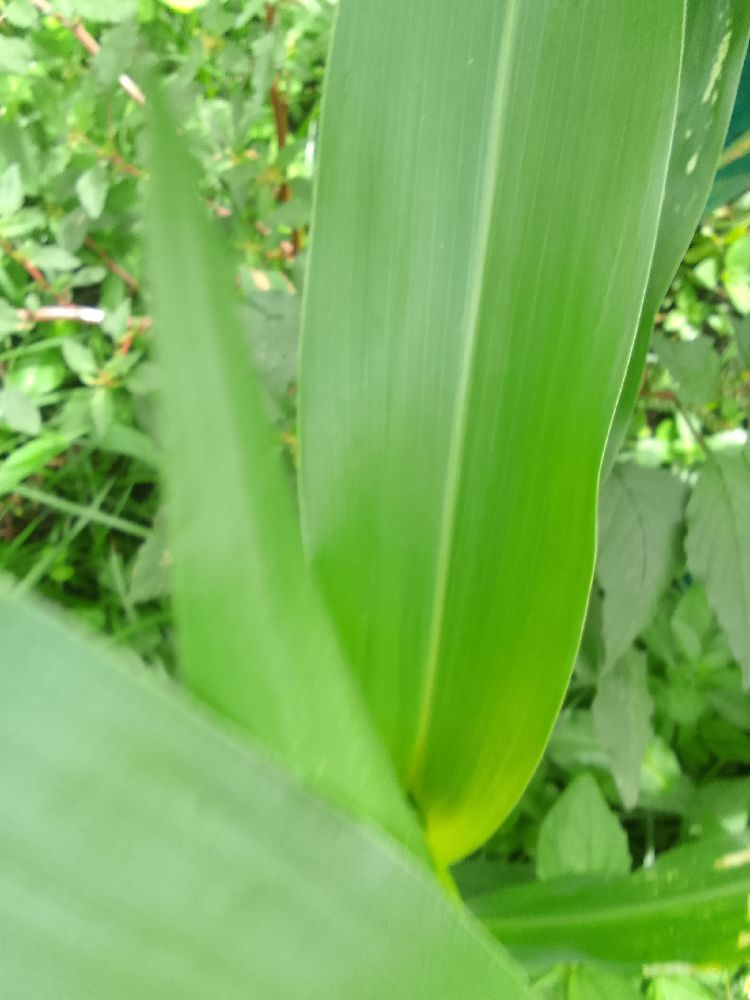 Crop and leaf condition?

maize, healthy
